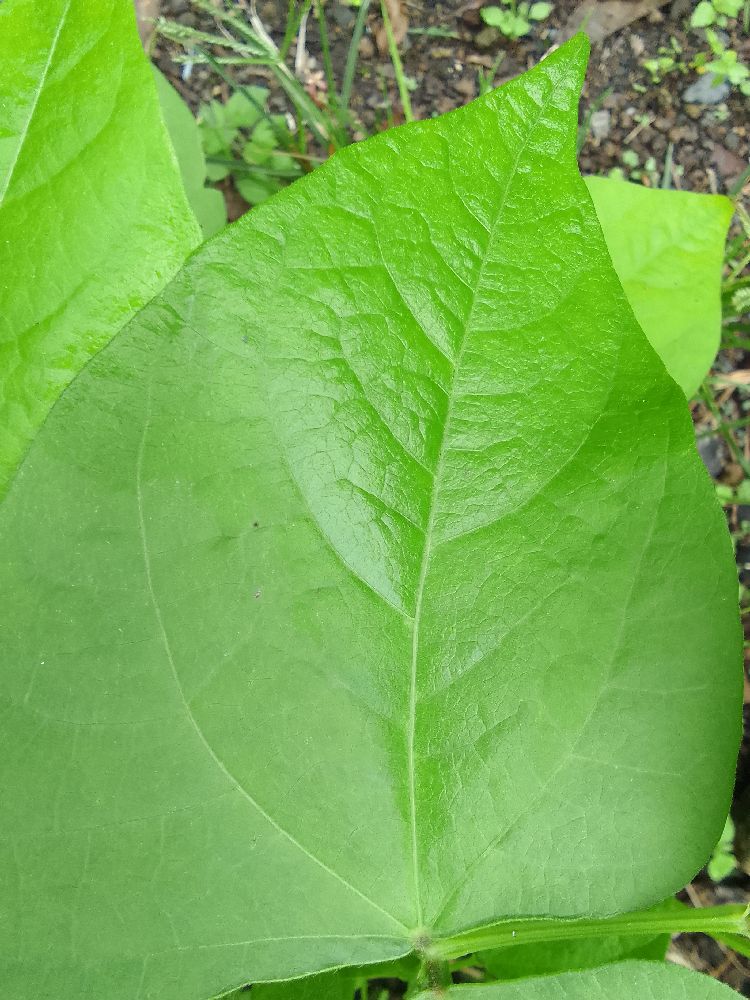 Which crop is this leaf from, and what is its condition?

common bean, healthy
